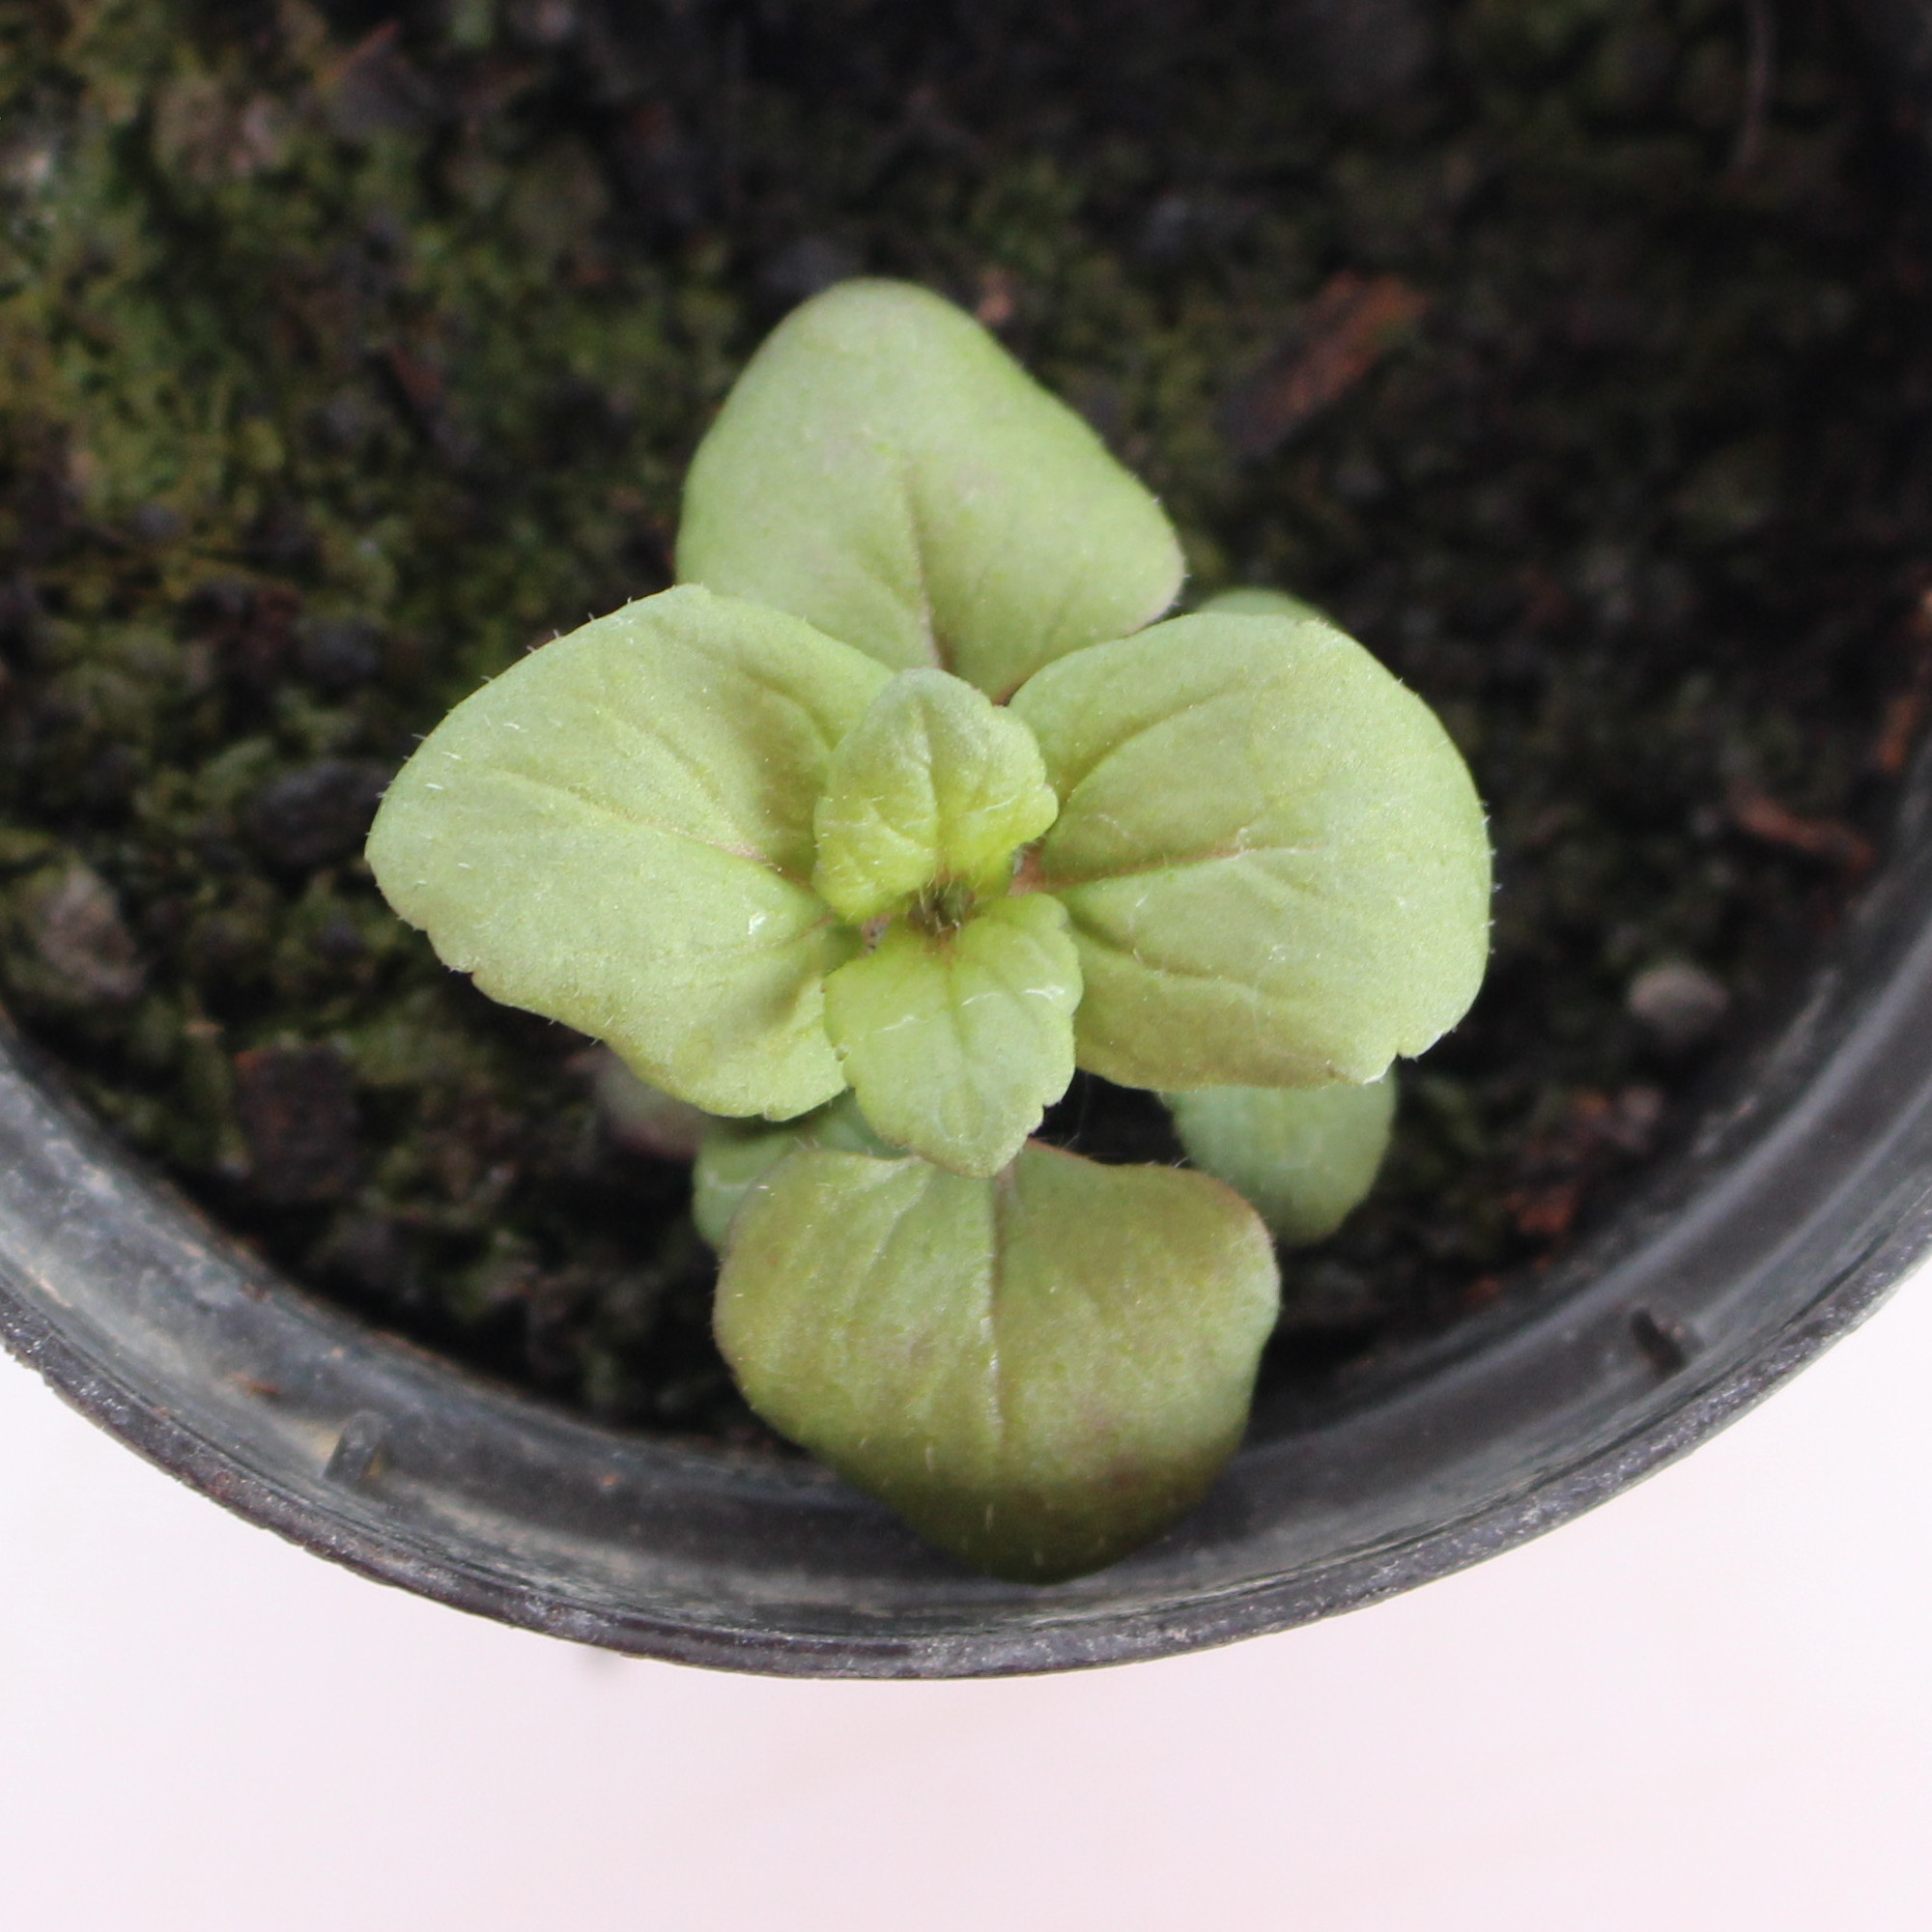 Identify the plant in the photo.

Veronica persica
